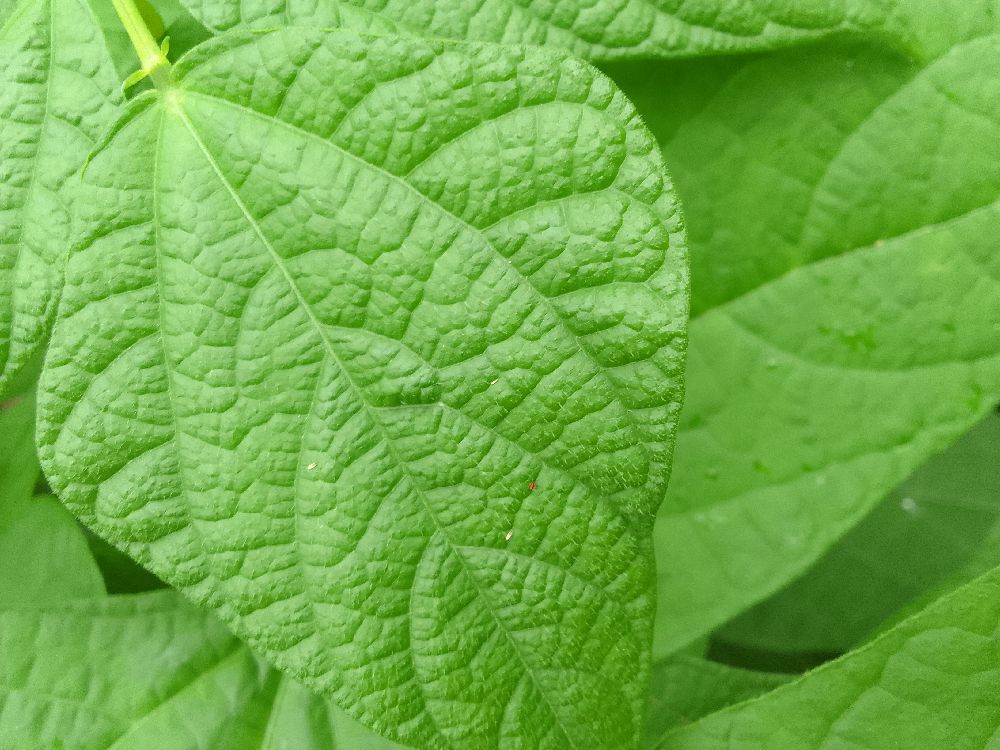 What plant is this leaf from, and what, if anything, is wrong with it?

common bean, healthy
